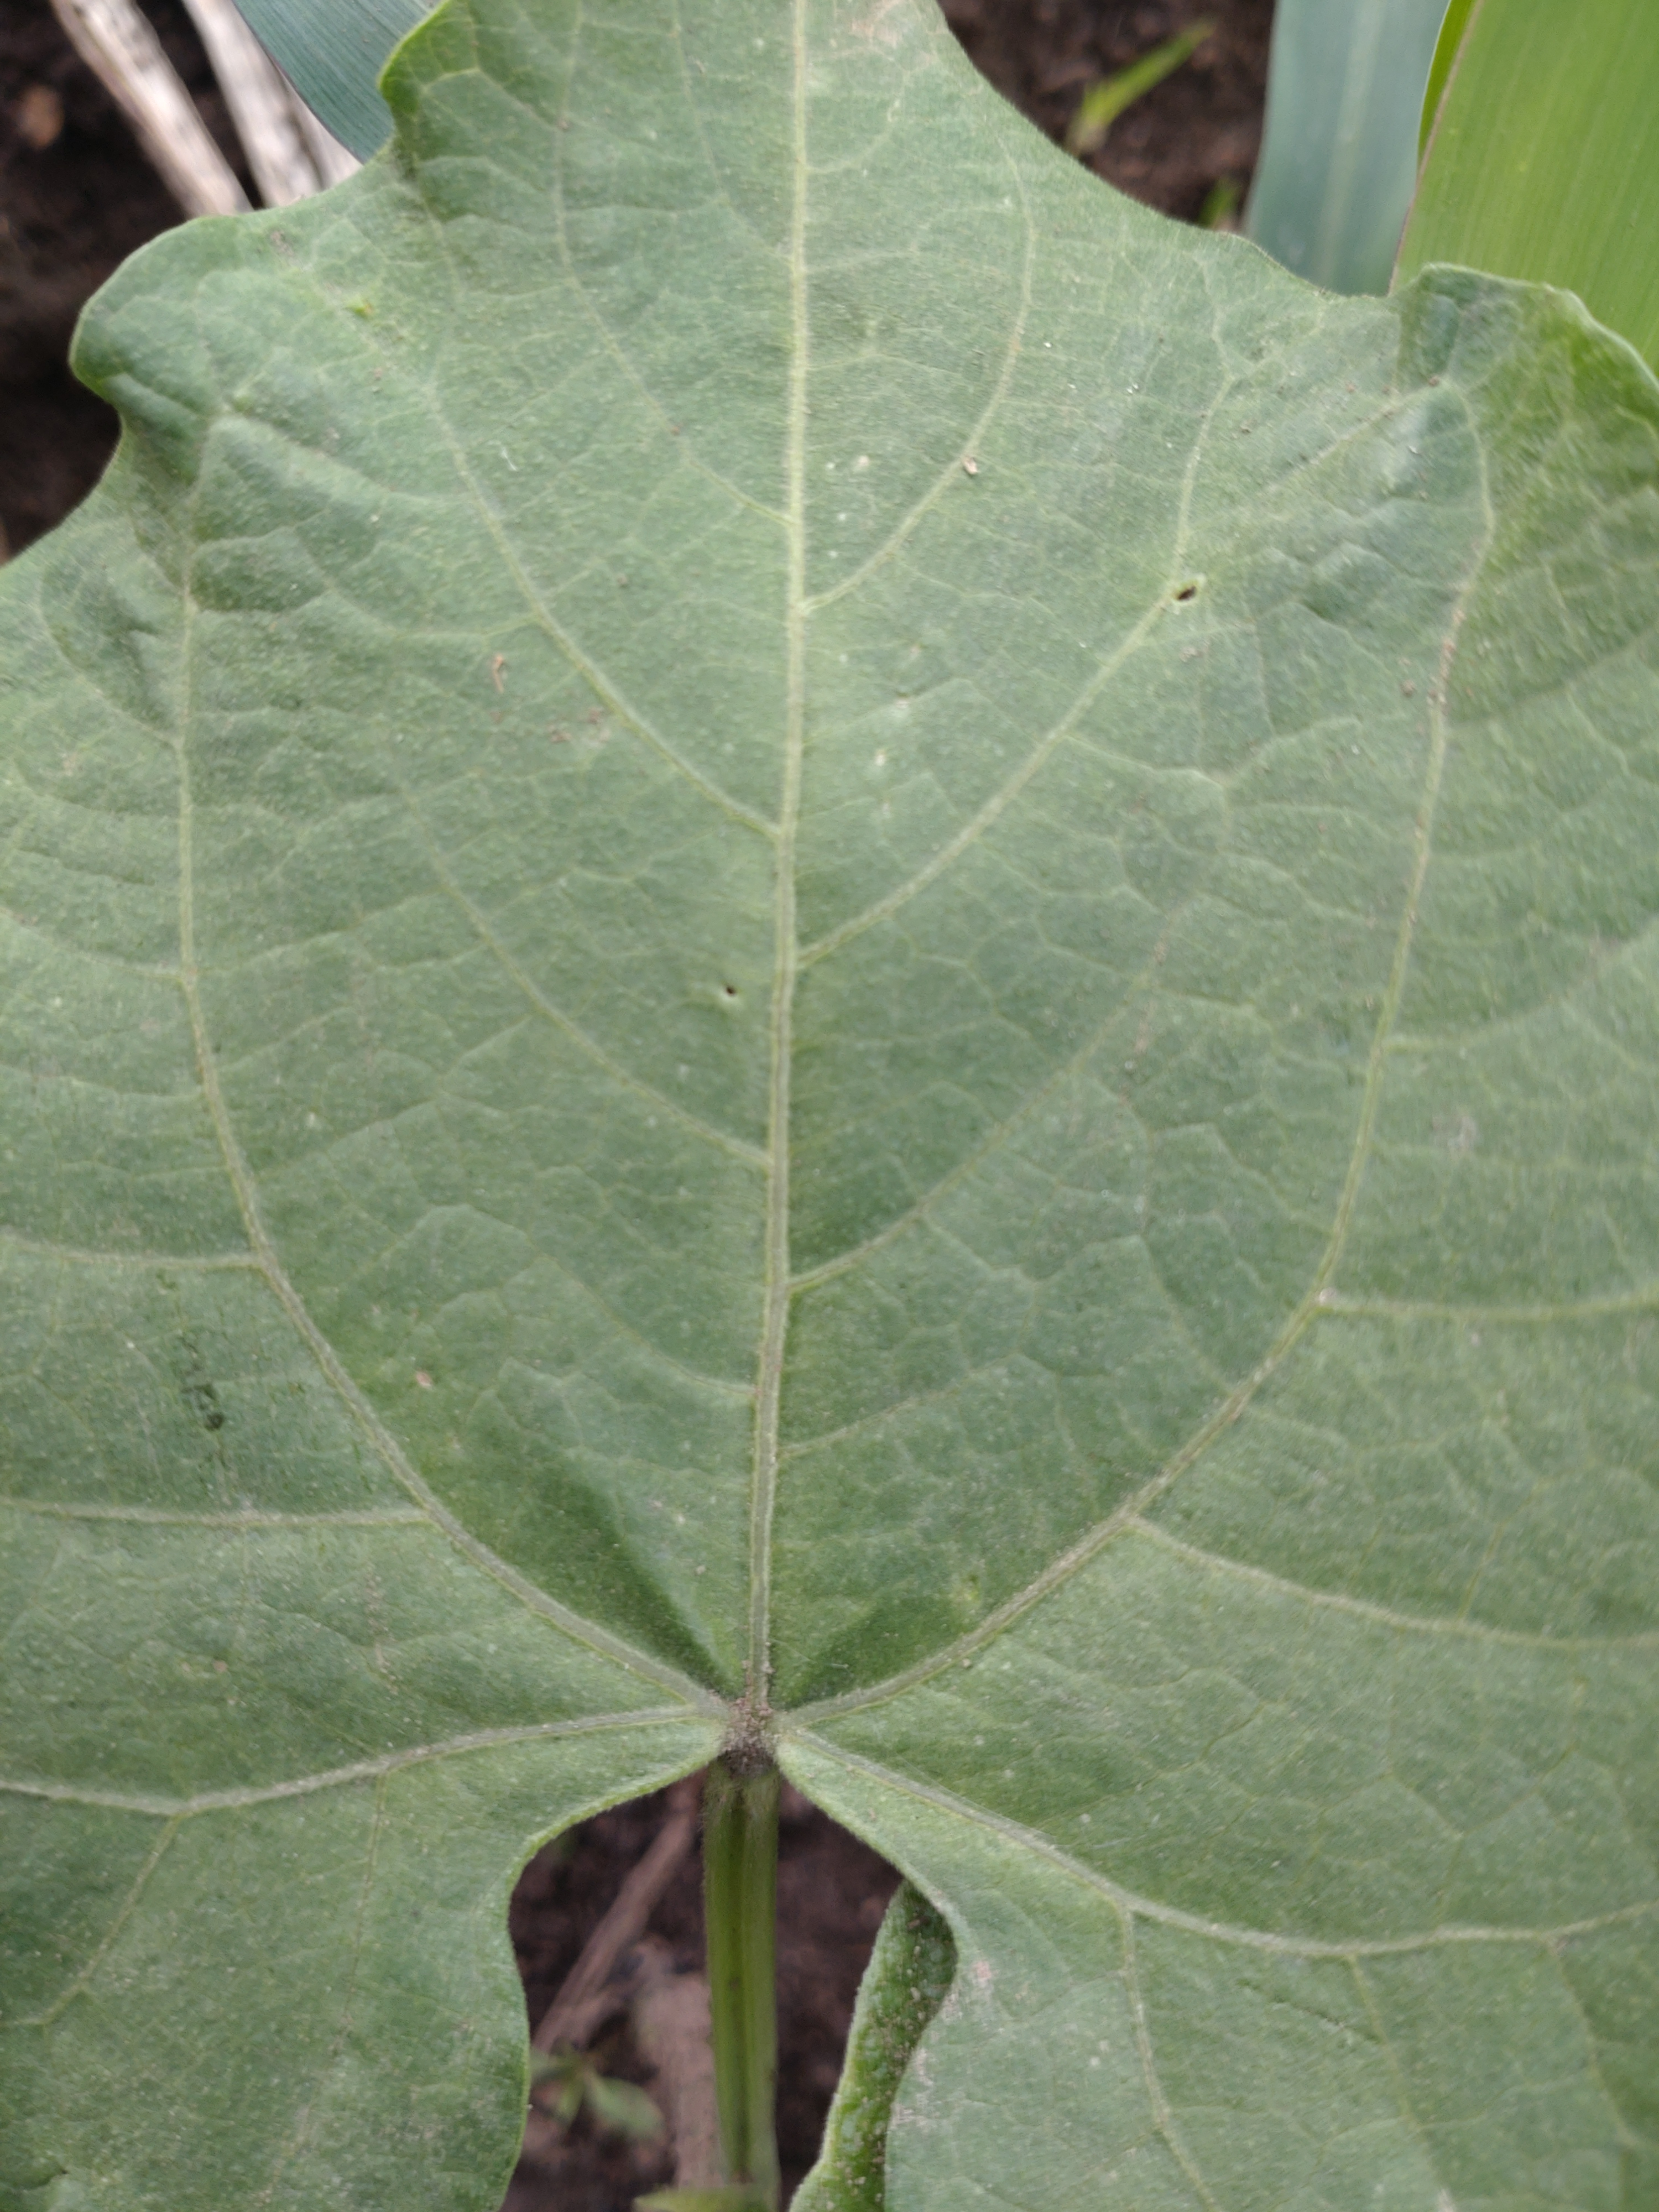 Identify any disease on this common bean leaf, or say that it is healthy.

healthy
